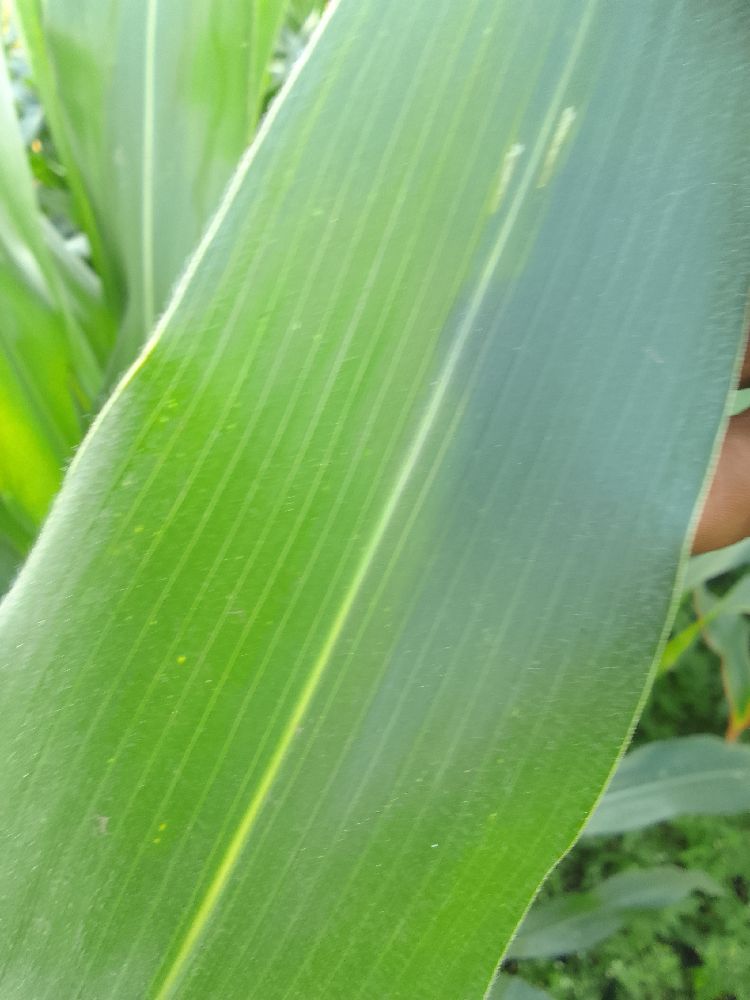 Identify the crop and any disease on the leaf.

maize, healthy
